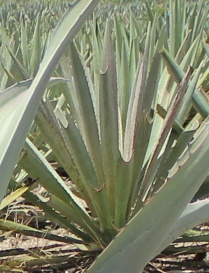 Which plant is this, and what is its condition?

agave, spotted
